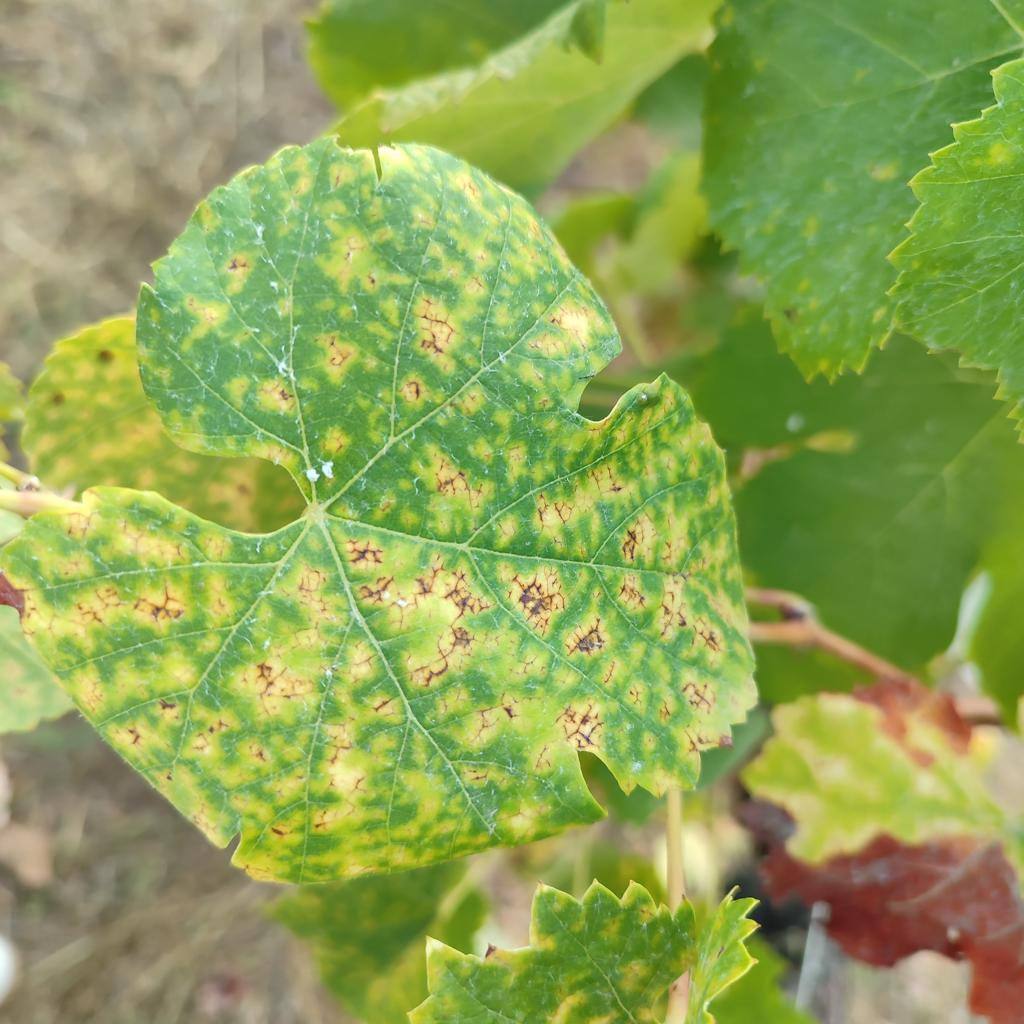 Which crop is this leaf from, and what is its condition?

grapevine, esca complex
